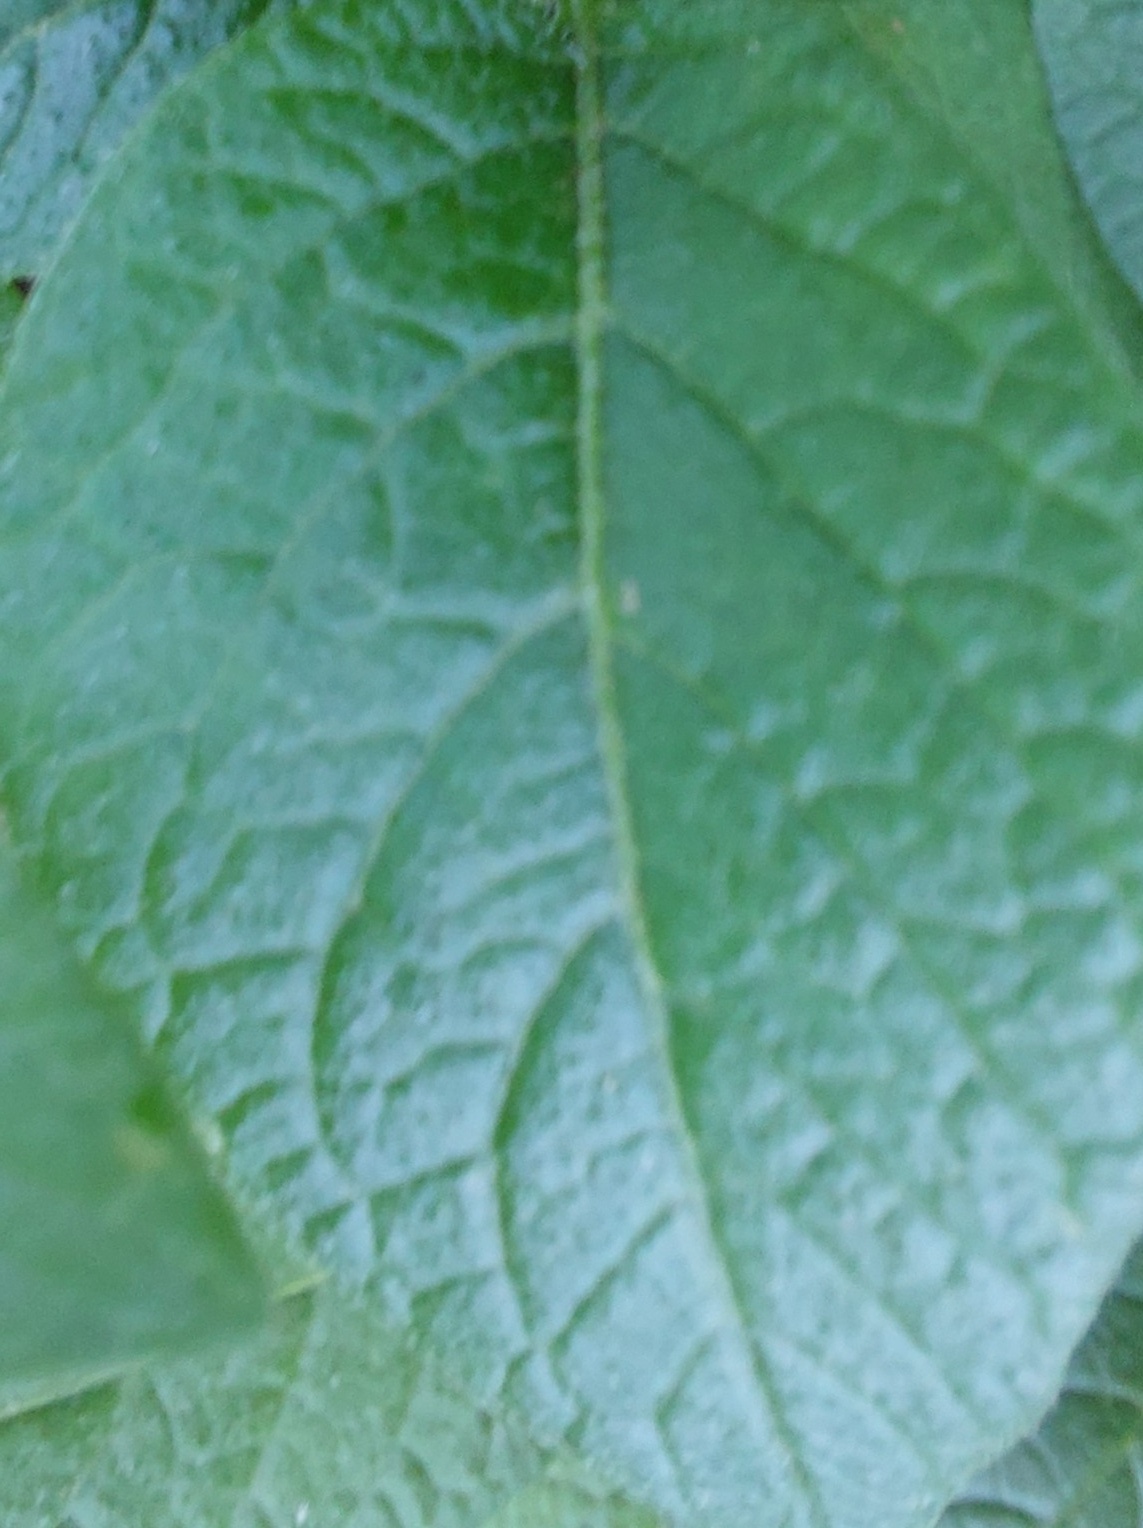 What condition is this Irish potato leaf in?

healthy
